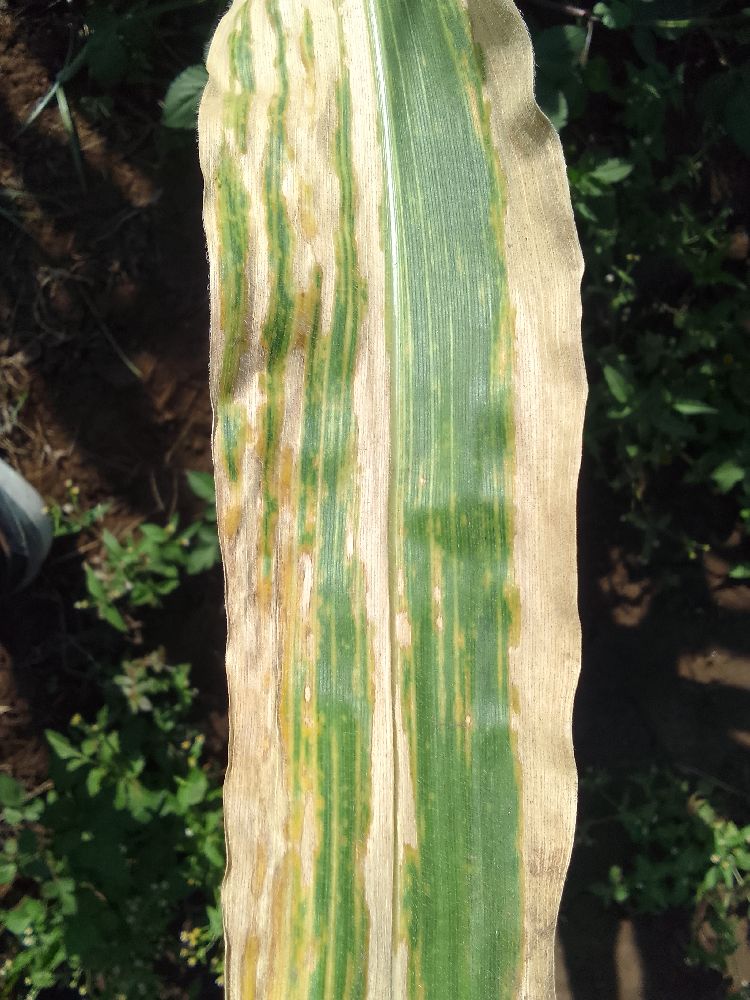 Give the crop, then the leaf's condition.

maize, maize lethal necrosis
